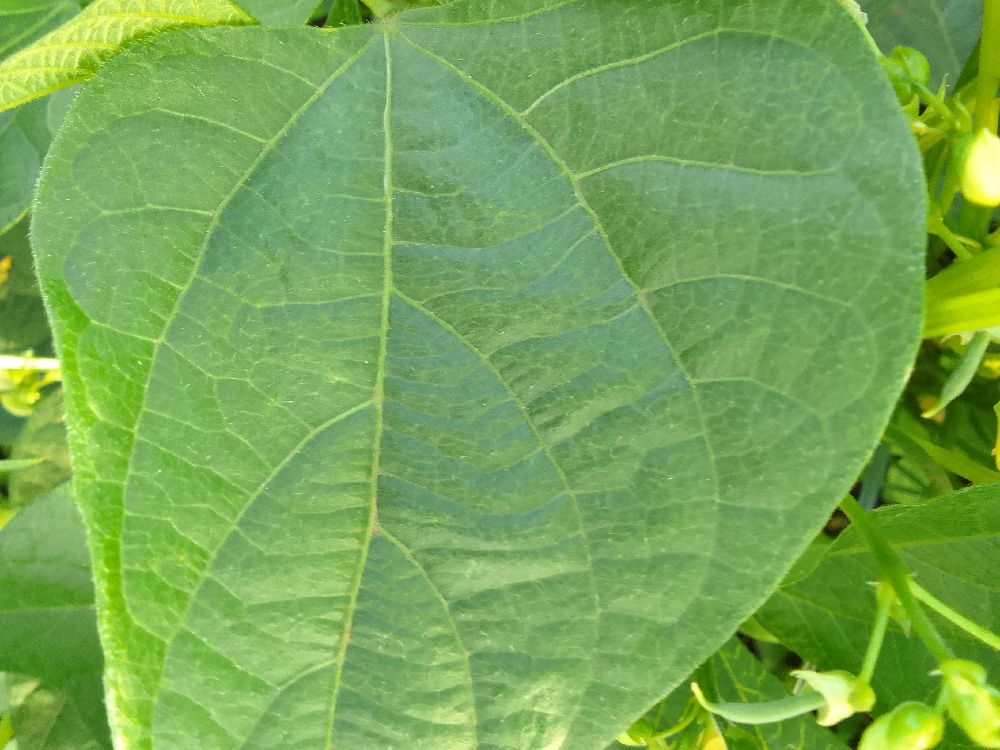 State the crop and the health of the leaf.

common bean, healthy
